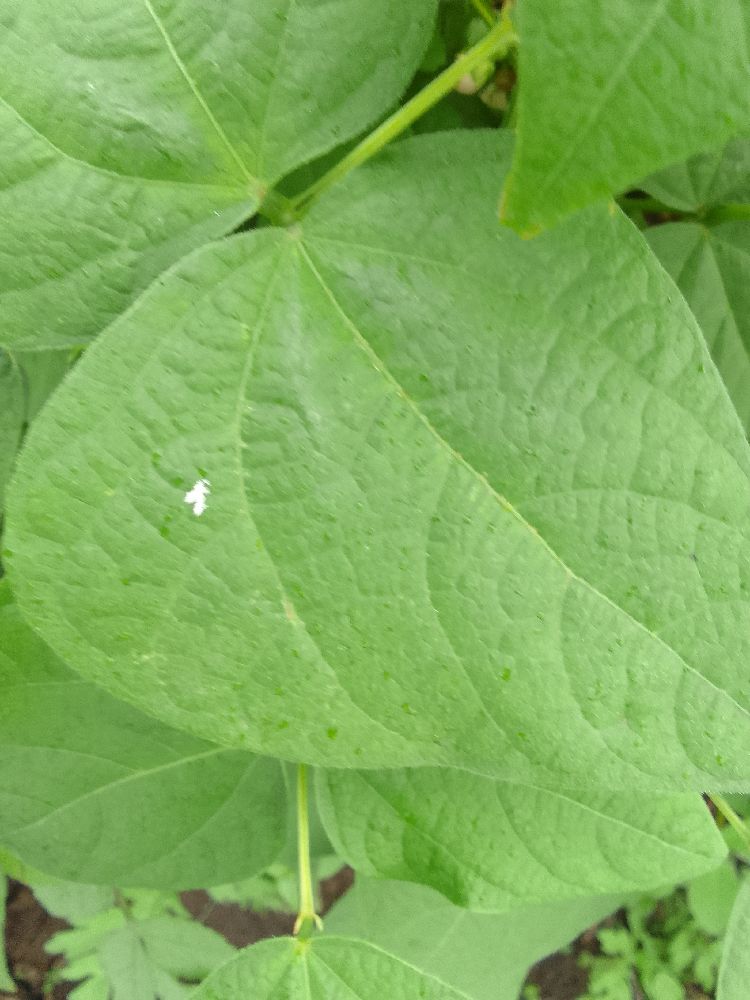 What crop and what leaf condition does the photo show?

common bean, healthy
